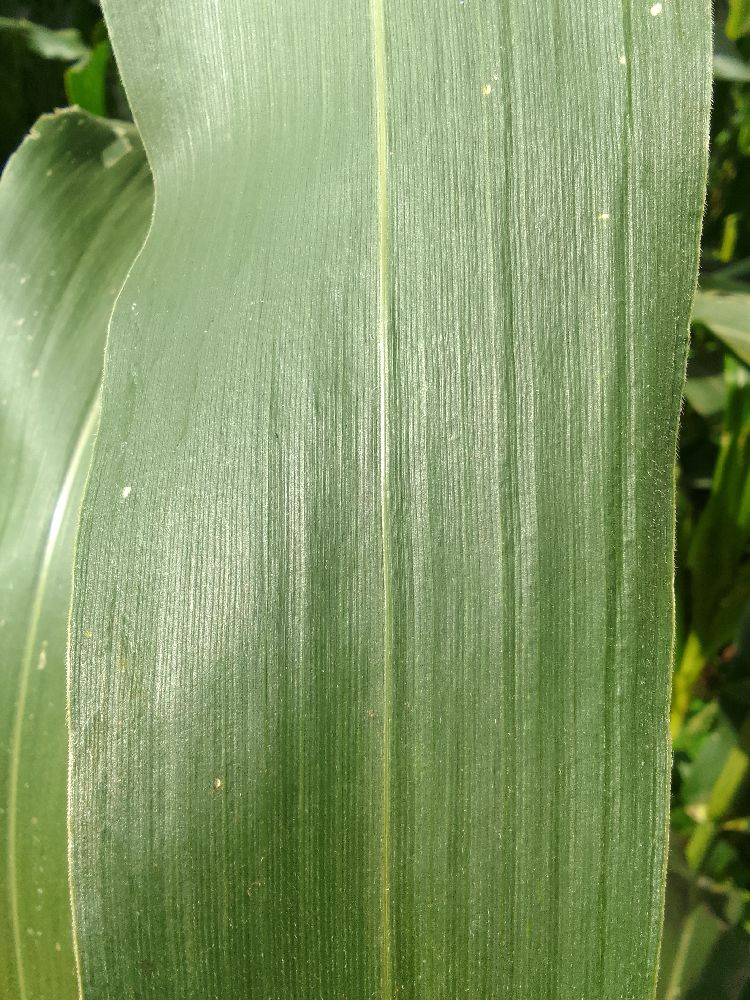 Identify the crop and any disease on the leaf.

maize, healthy
